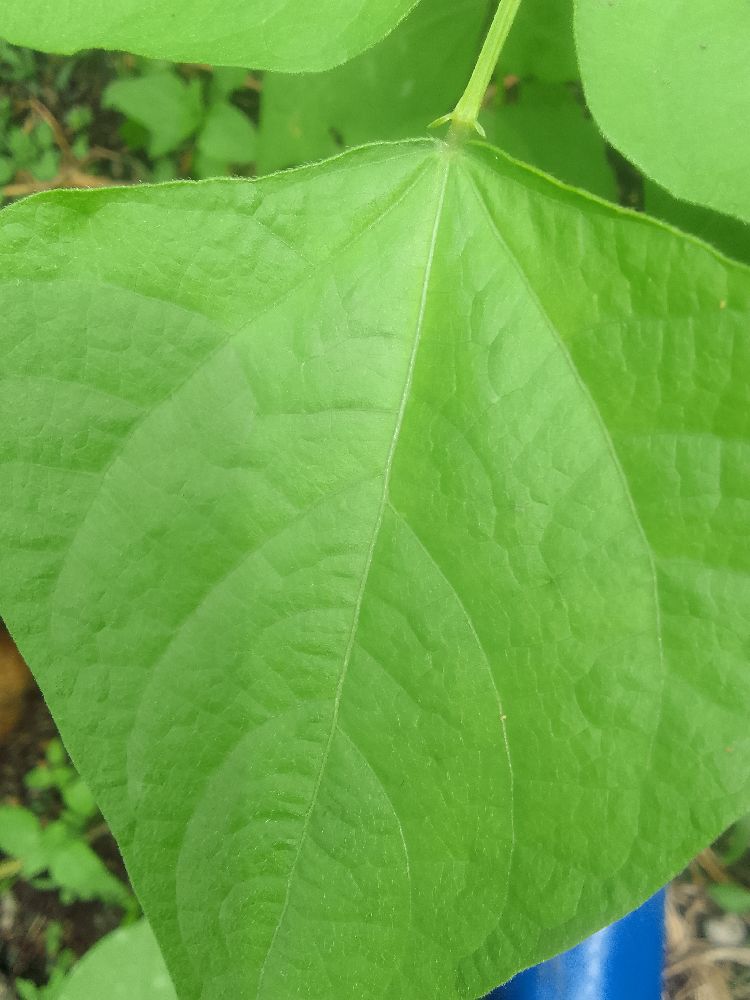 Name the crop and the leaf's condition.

common bean, healthy
